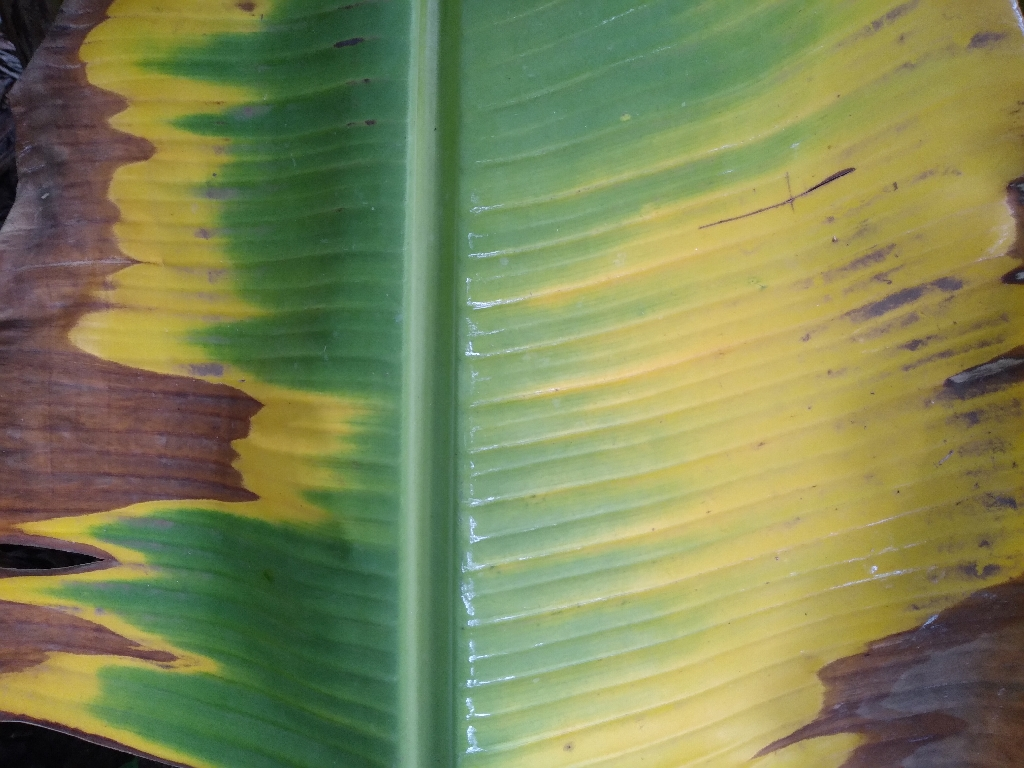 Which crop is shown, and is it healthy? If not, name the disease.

banana, fusarium wilt race 1
